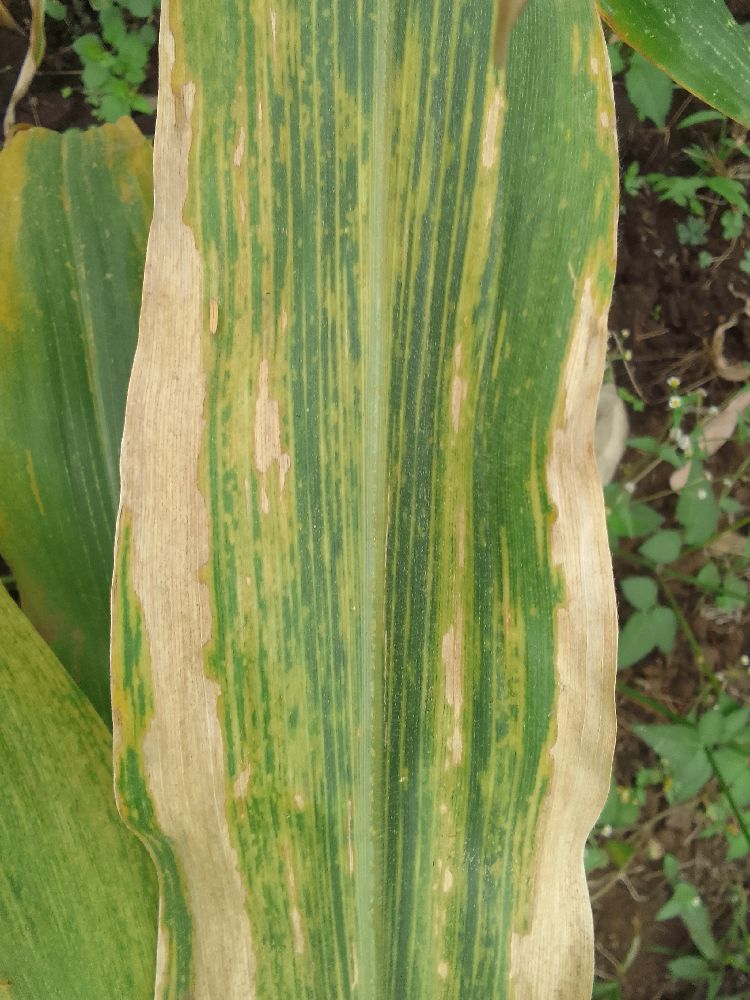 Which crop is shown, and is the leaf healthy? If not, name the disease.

maize, maize lethal necrosis
